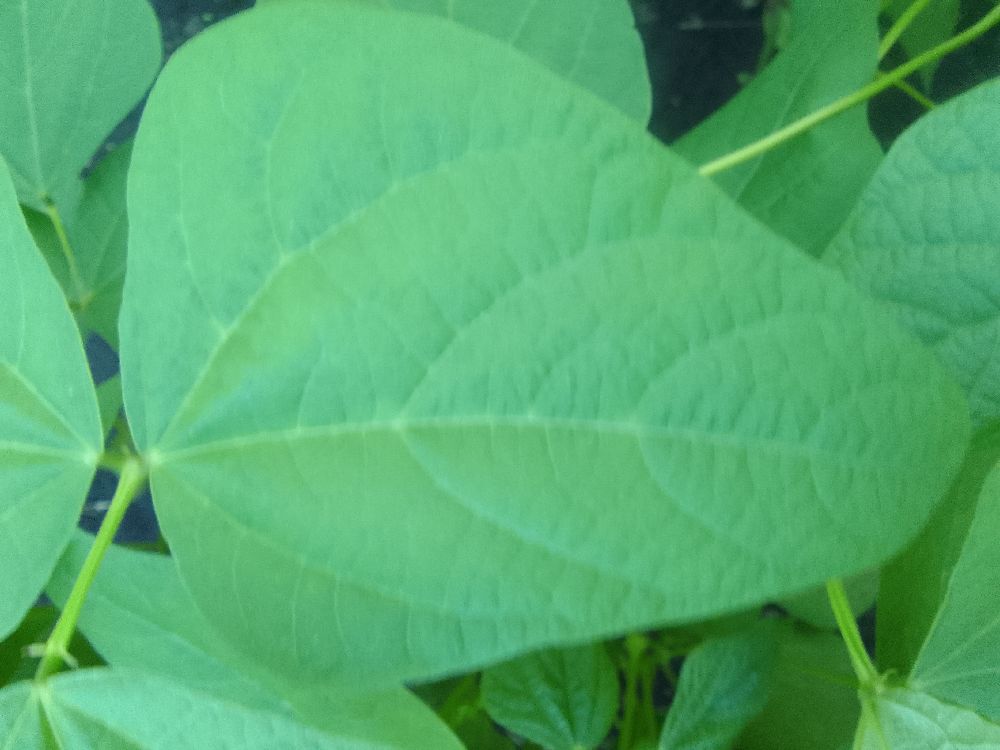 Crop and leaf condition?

common bean, healthy
